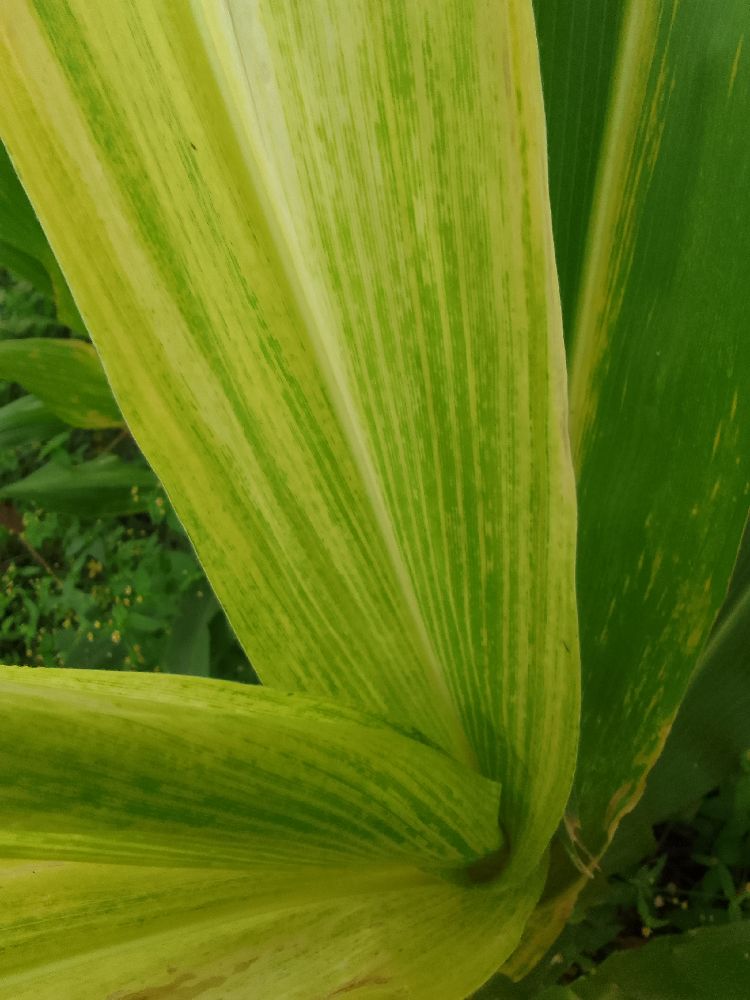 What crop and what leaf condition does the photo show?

maize, maize lethal necrosis
